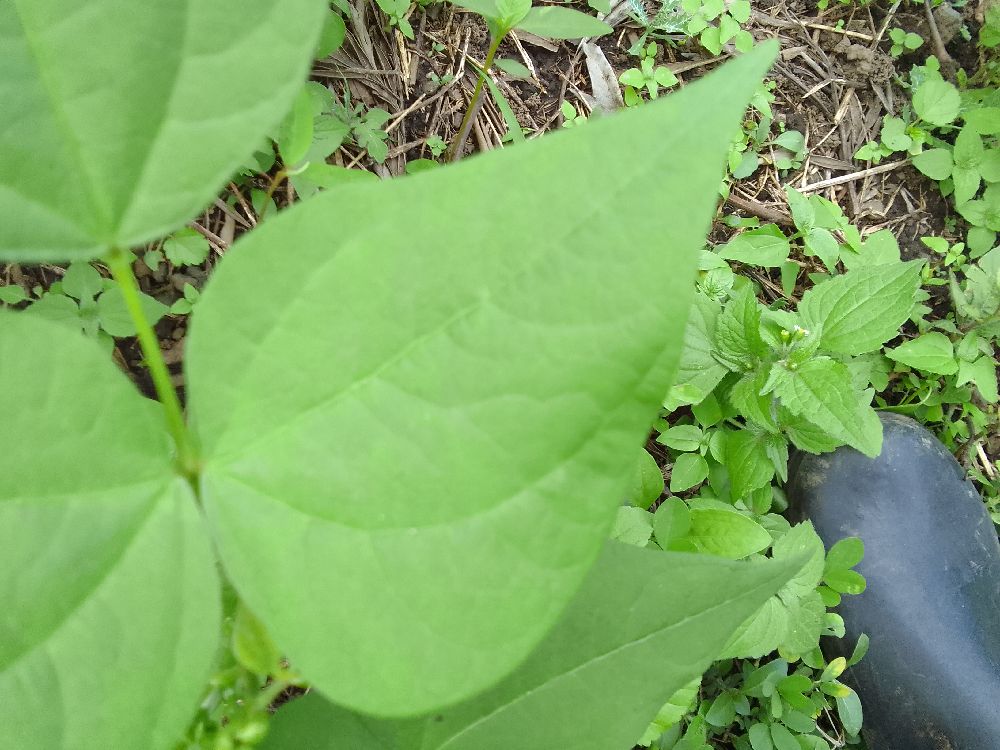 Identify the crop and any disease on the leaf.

common bean, healthy
